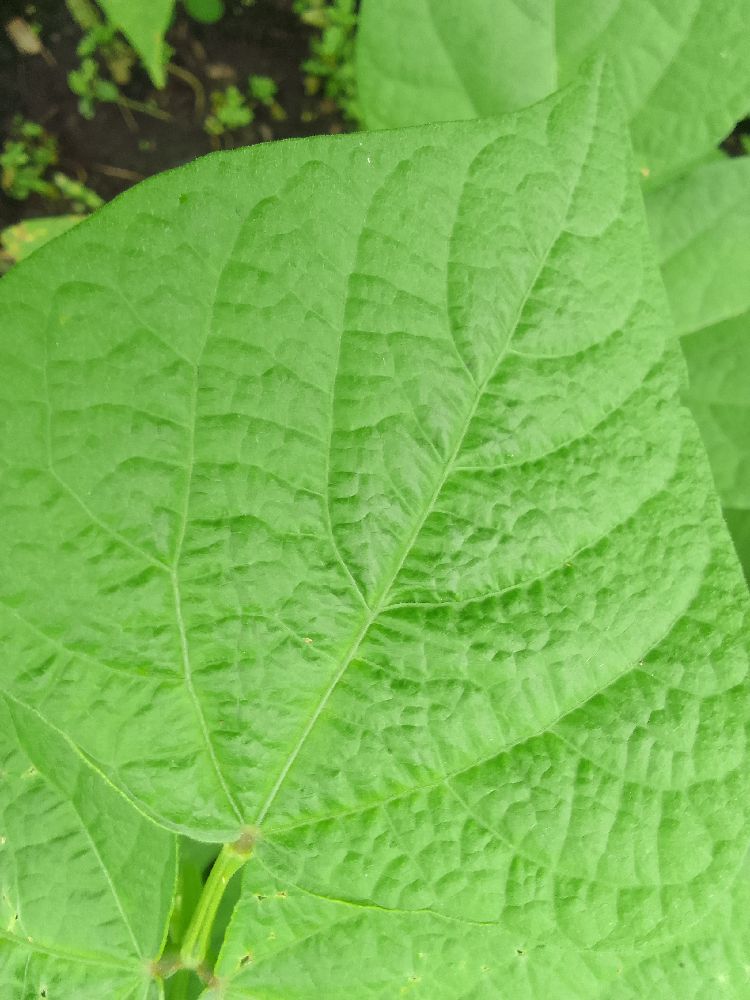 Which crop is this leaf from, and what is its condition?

common bean, healthy
